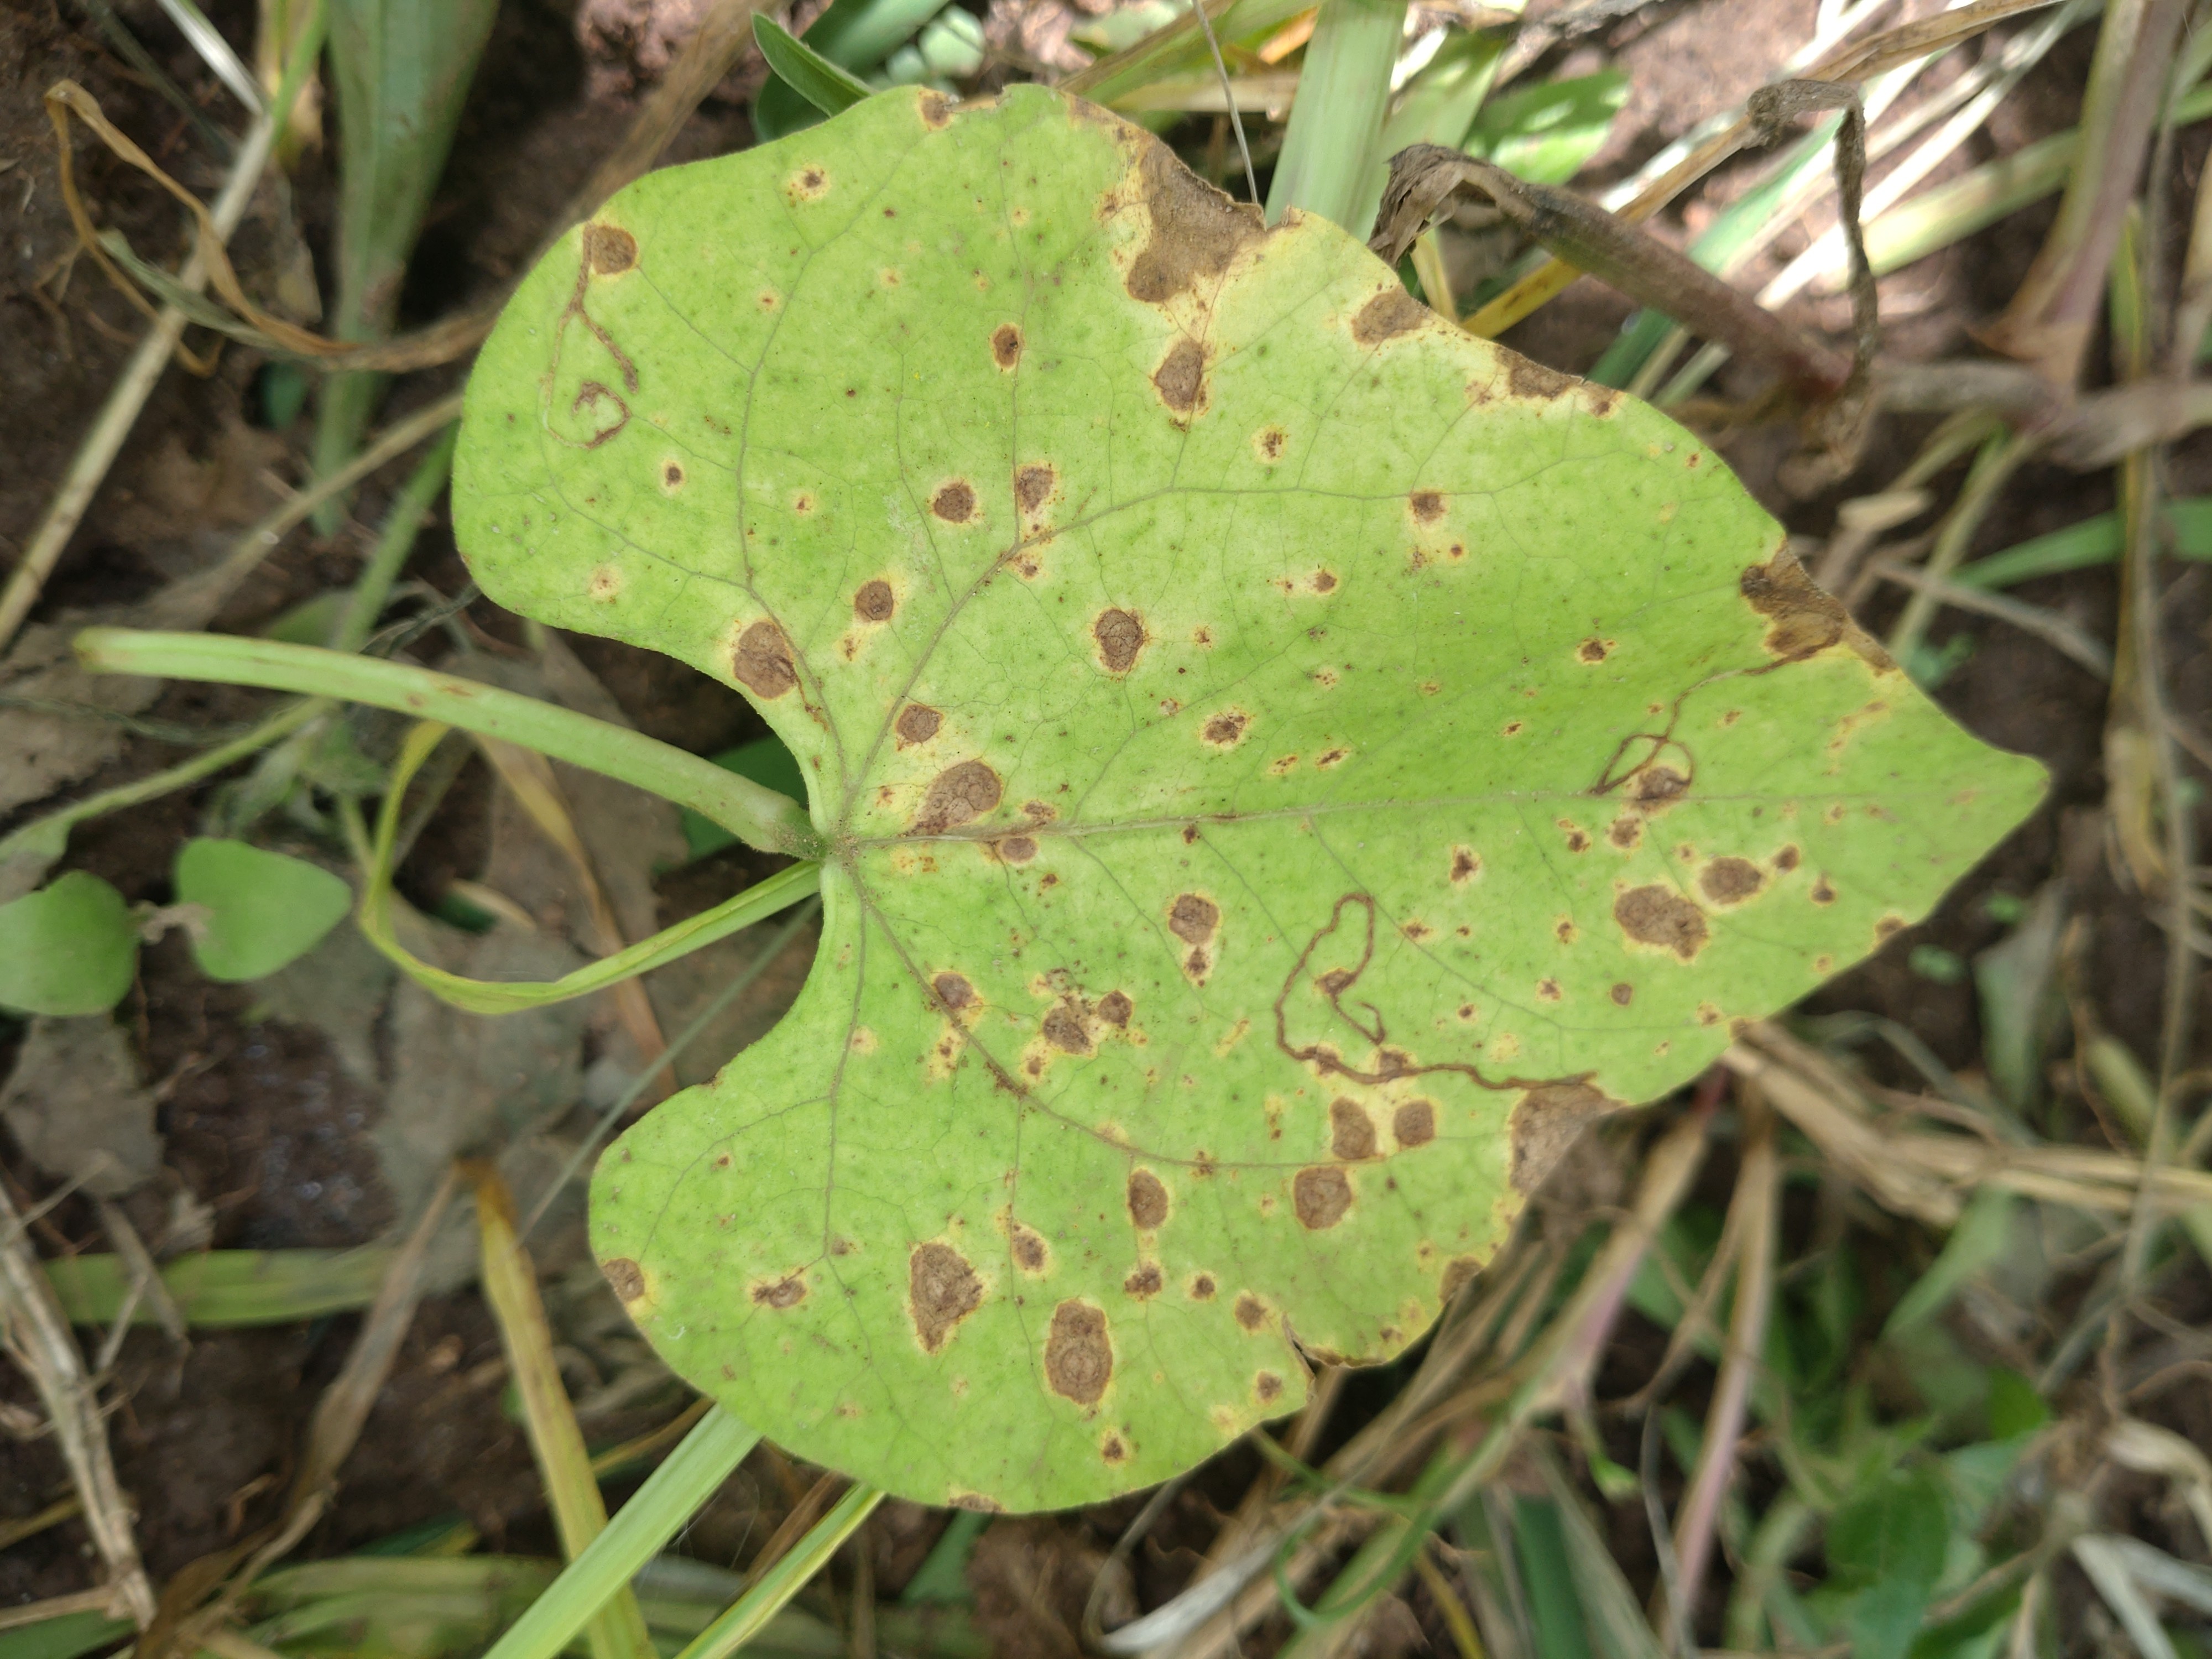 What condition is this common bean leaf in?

rust
